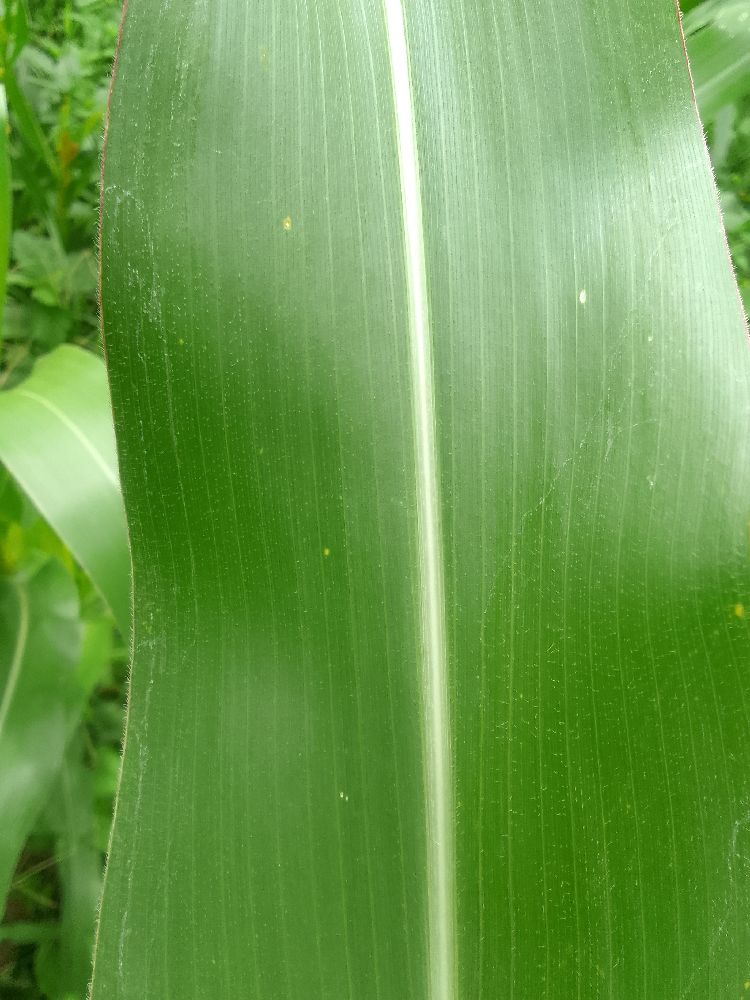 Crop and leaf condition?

maize, healthy
